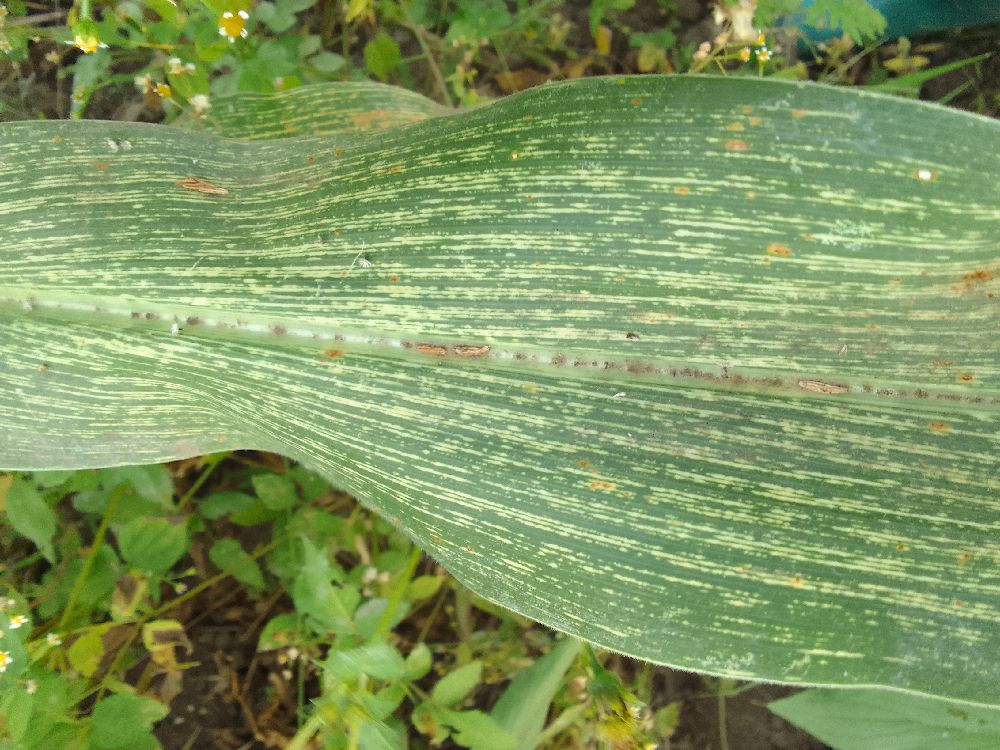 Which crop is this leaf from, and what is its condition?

maize, maize streak virus
